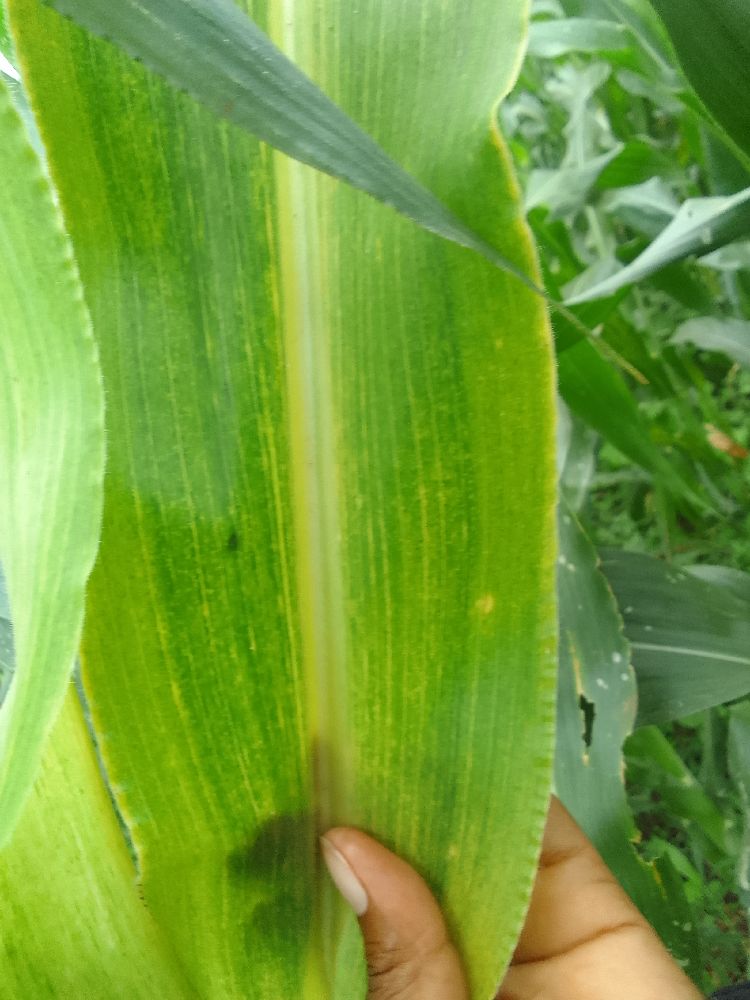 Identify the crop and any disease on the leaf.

maize, maize lethal necrosis
